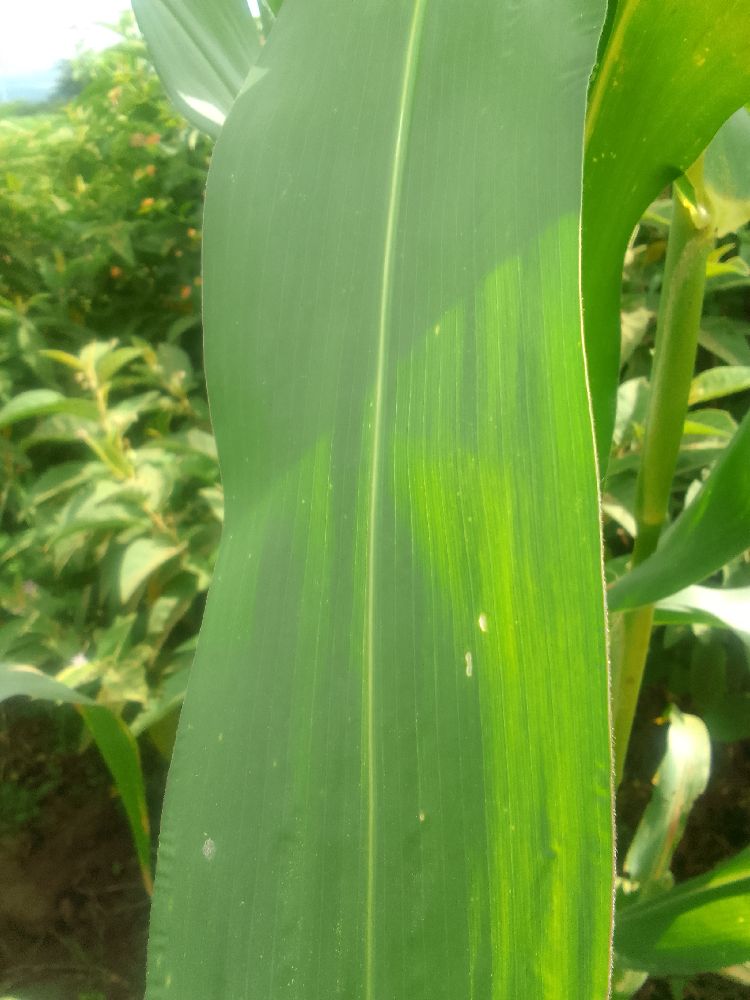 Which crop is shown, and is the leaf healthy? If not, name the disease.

maize, healthy
